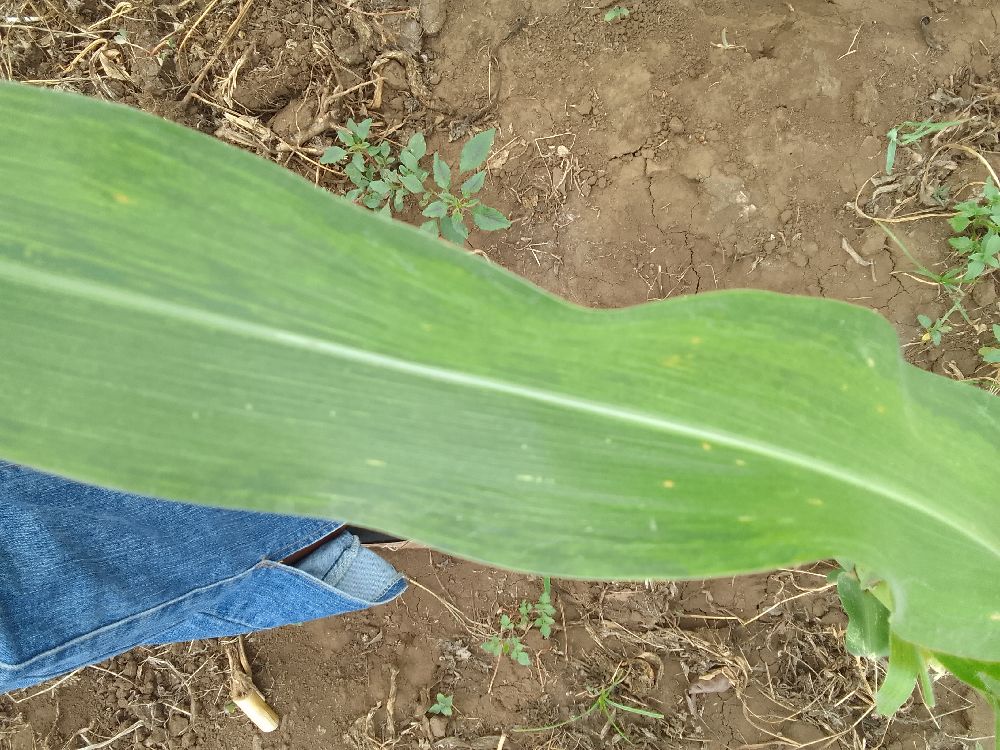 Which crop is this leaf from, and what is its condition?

maize, maize lethal necrosis
